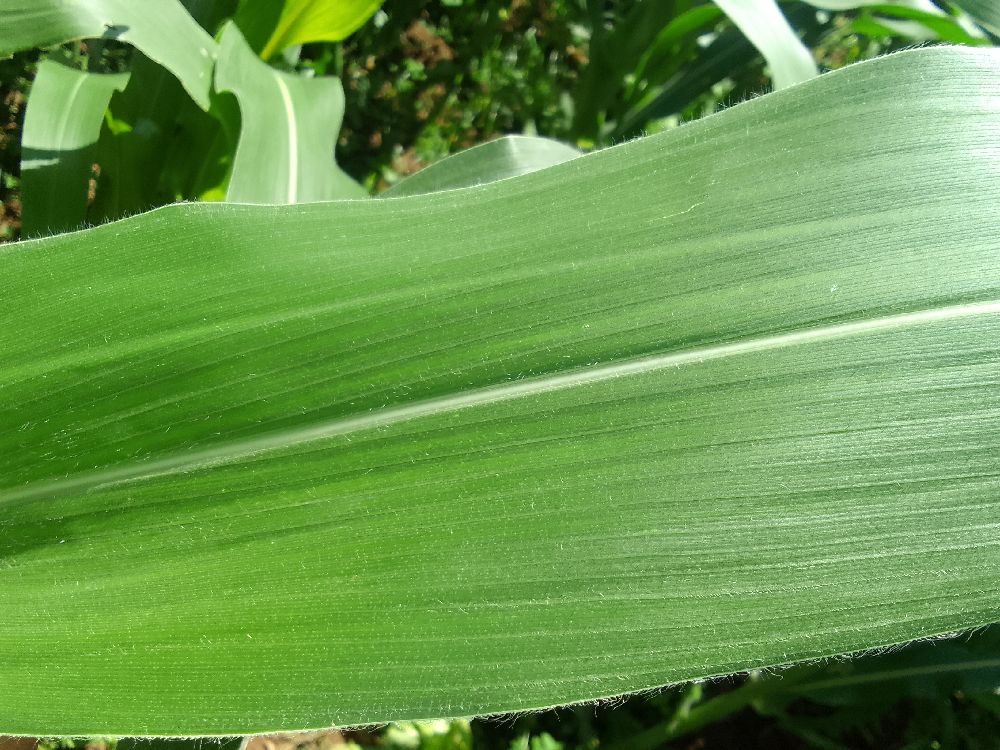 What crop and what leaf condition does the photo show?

common bean, healthy
